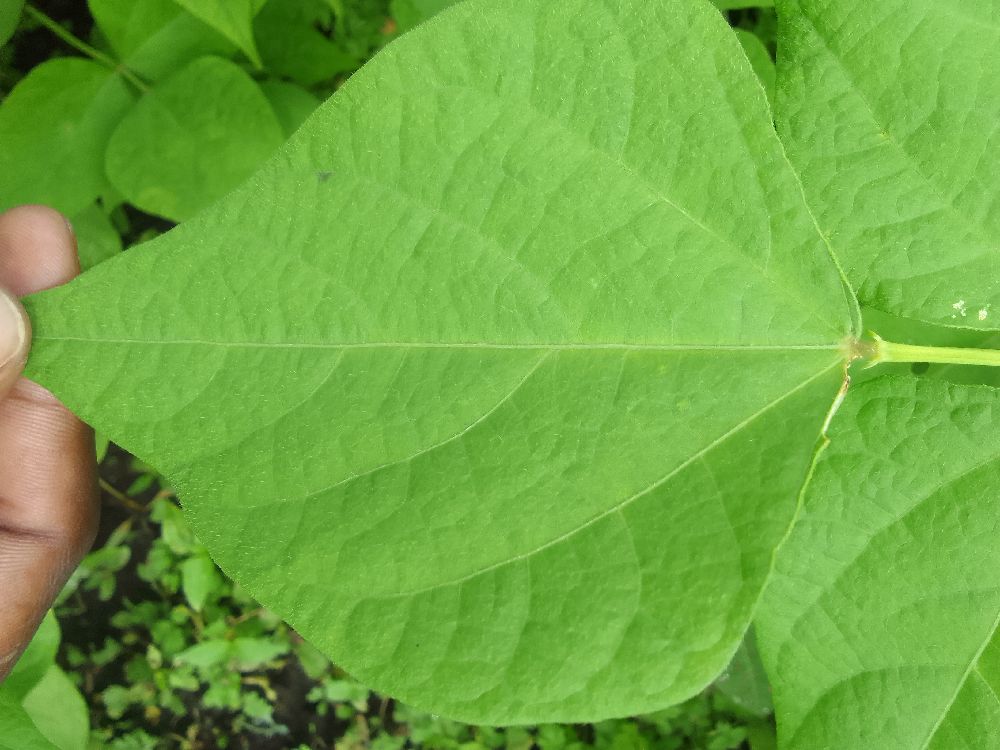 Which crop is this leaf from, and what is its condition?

common bean, healthy
